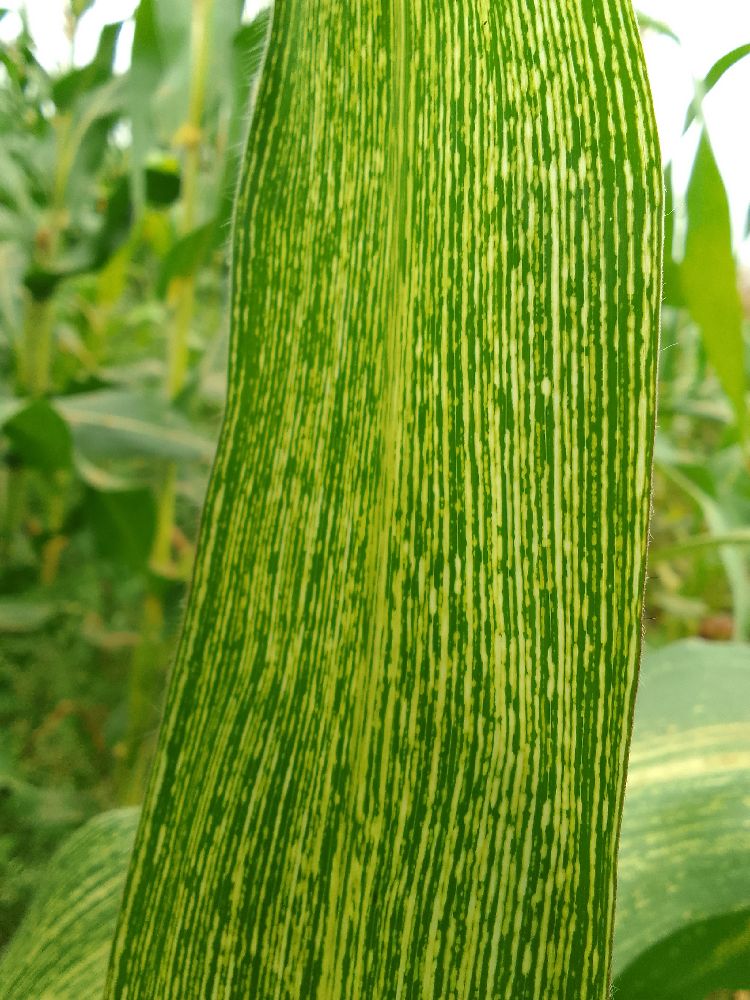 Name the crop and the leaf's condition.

maize, maize streak virus
